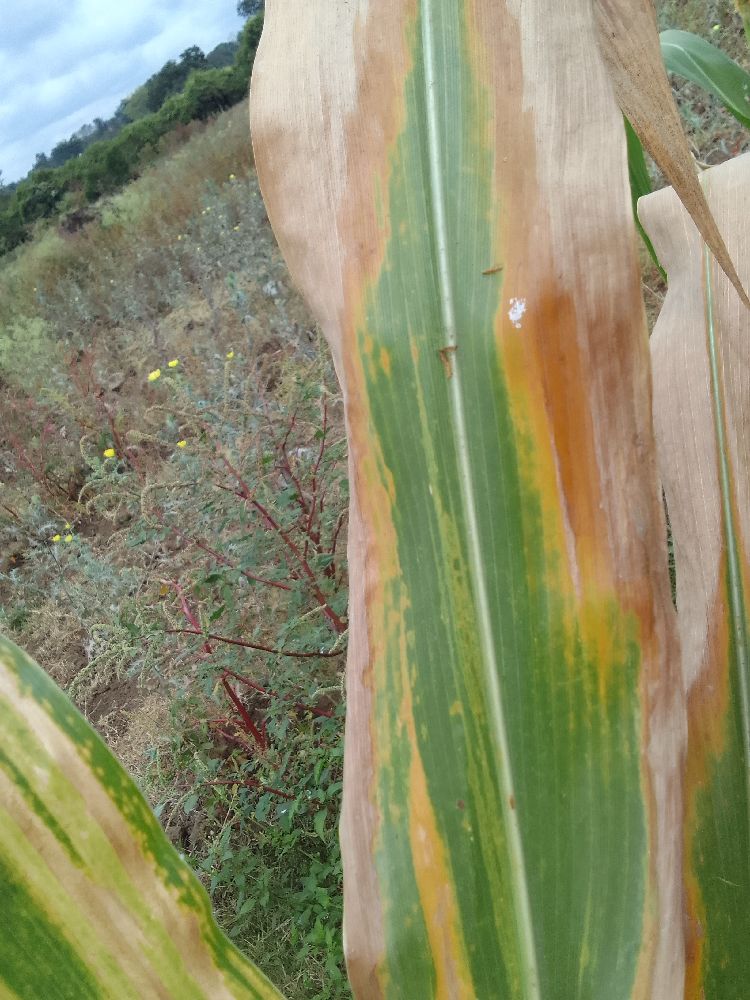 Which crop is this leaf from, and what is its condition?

maize, maize lethal necrosis
